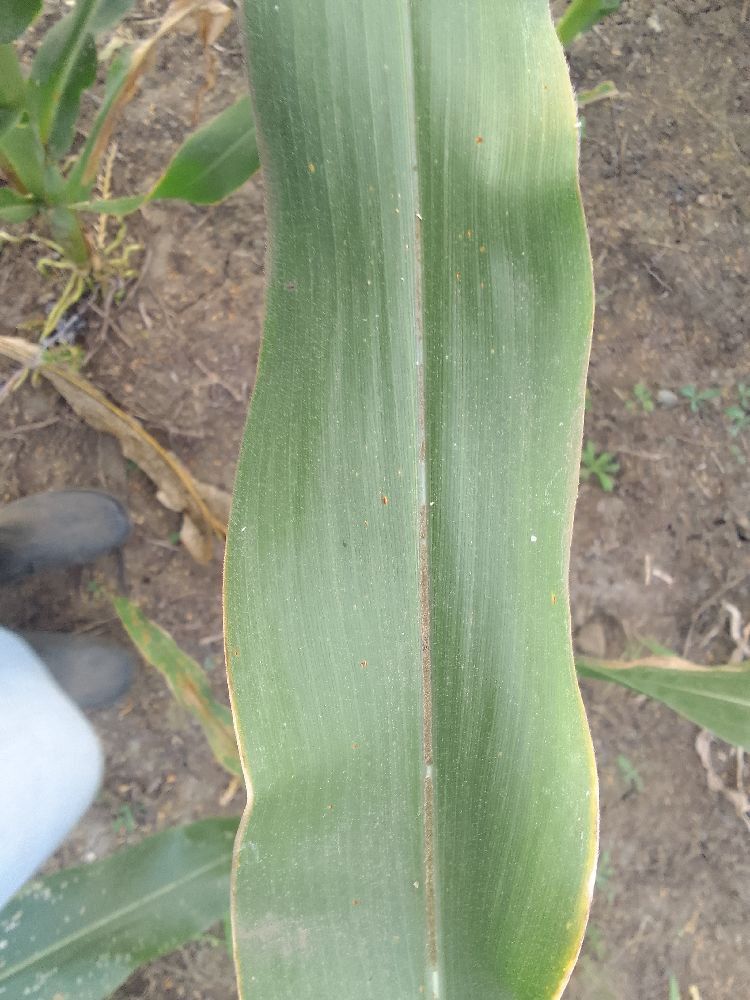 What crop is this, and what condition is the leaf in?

maize, healthy
